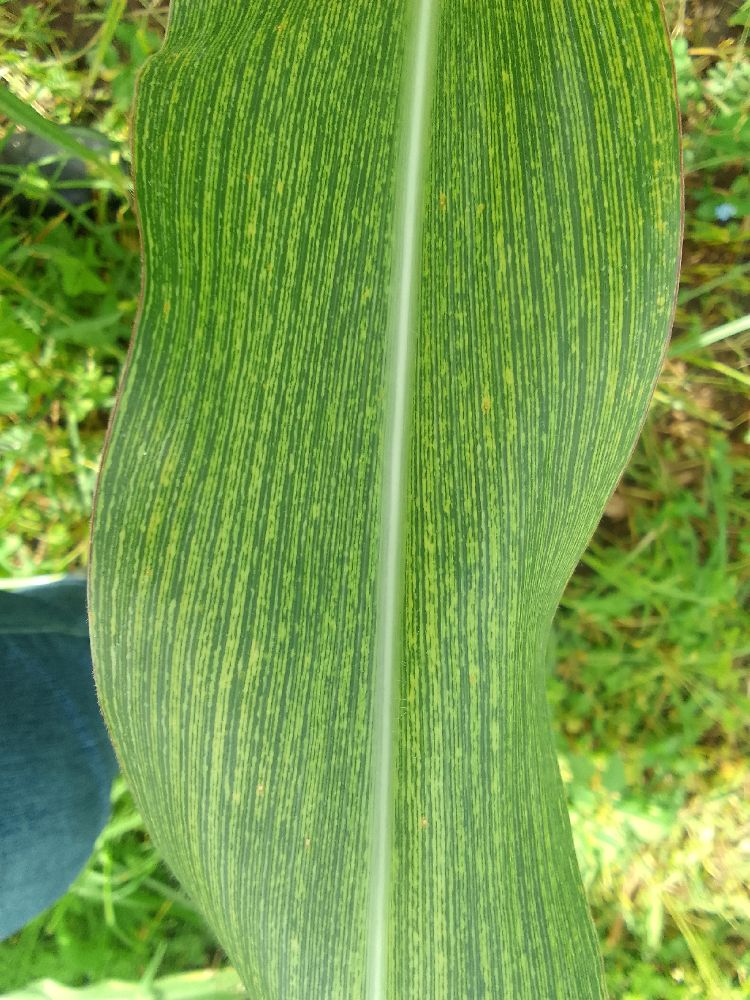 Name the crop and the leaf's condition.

maize, maize streak virus
